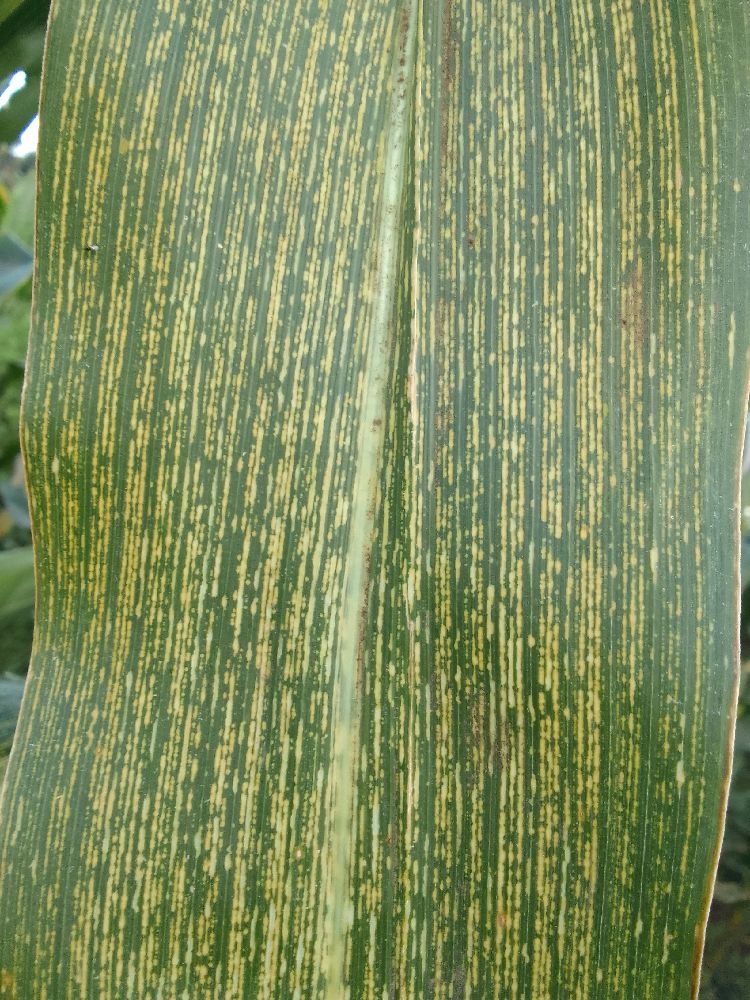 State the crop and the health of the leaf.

maize, maize streak virus
